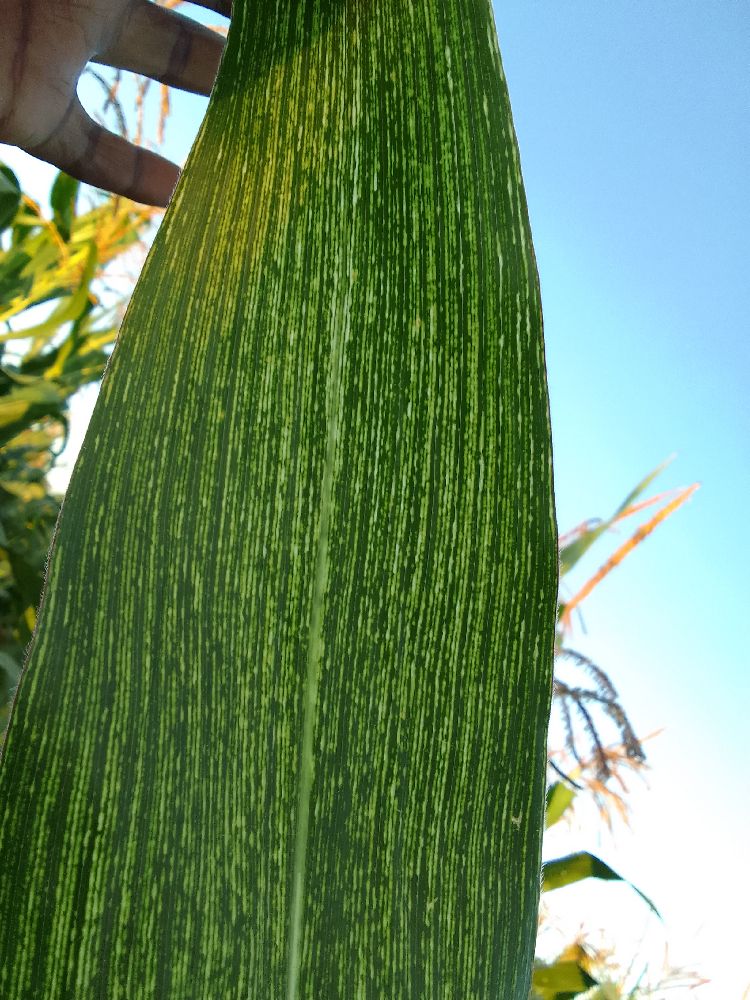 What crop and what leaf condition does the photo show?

maize, maize streak virus
